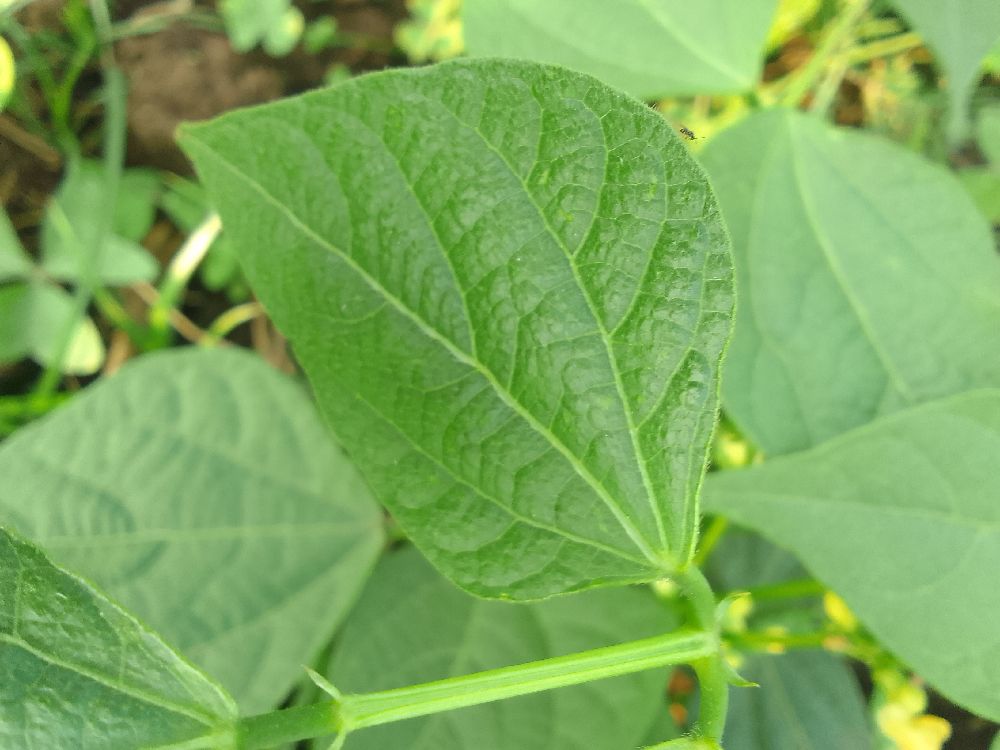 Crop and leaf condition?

common bean, healthy
